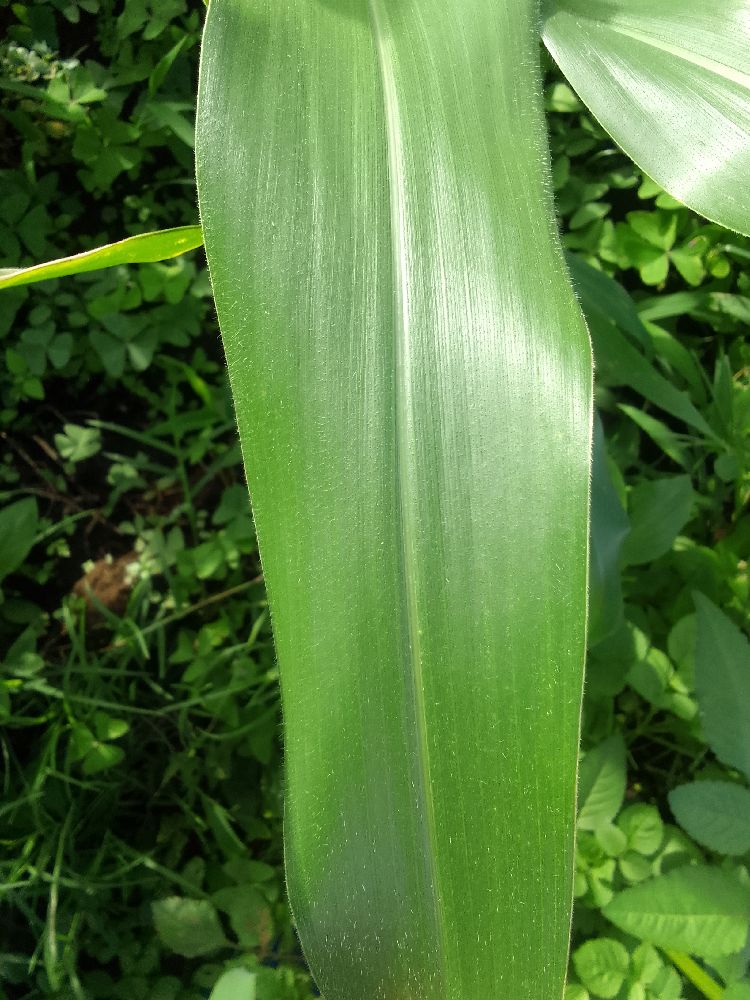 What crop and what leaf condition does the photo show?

maize, healthy
